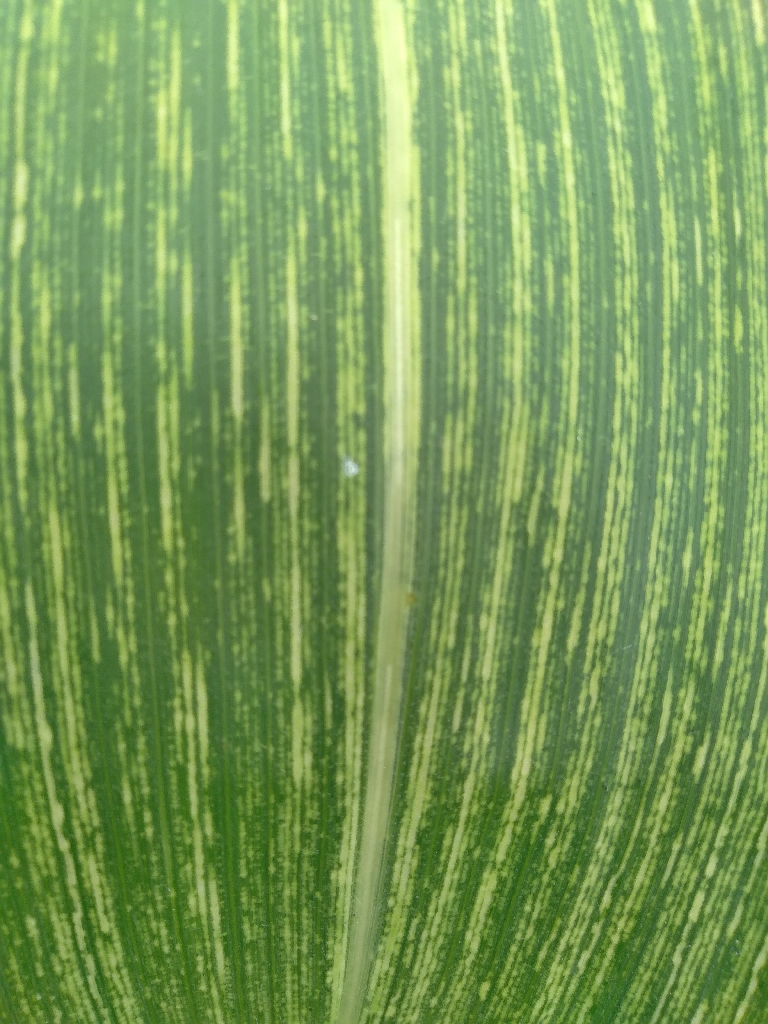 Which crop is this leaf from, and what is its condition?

maize, maize streak virus
